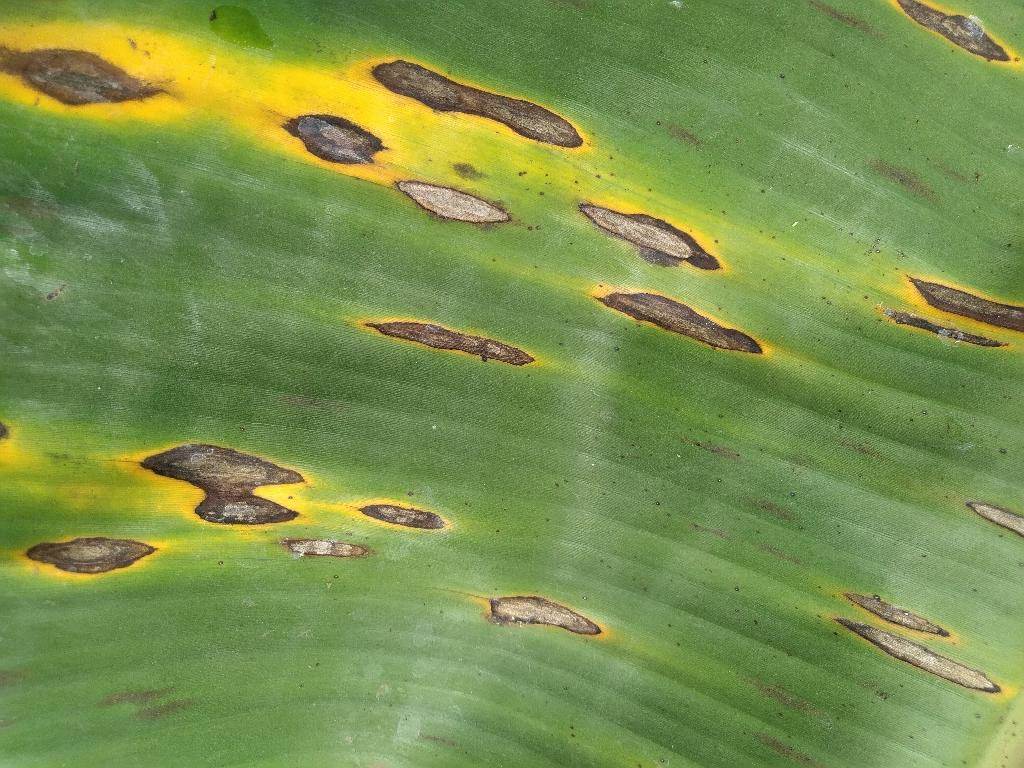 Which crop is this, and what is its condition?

banana, black sigatoka
